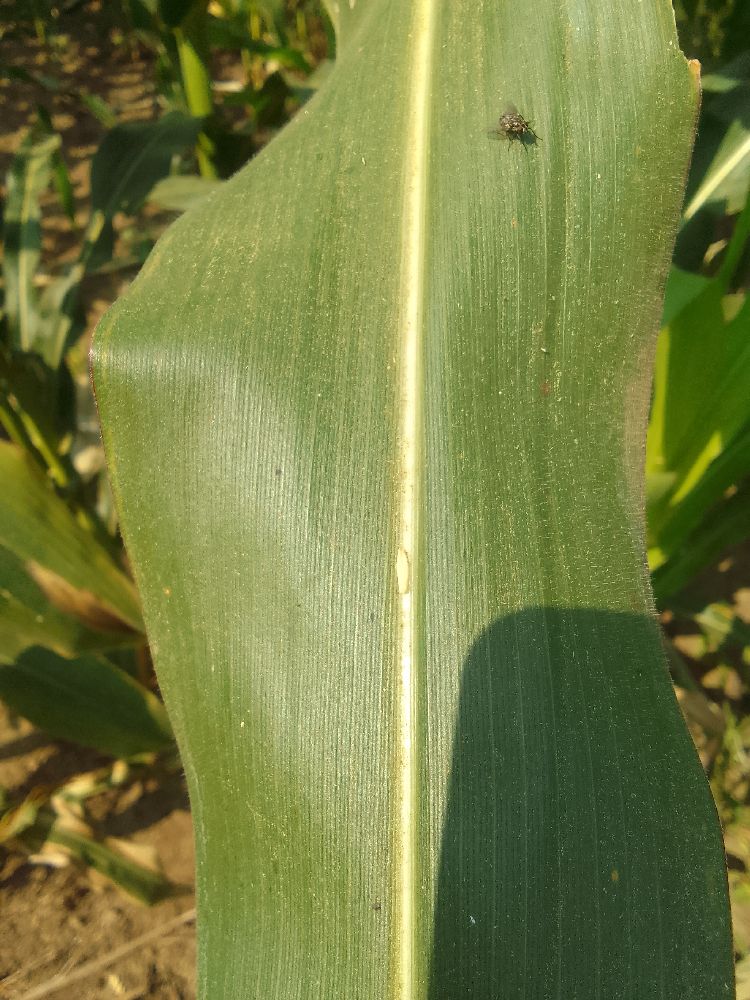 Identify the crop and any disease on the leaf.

maize, healthy
